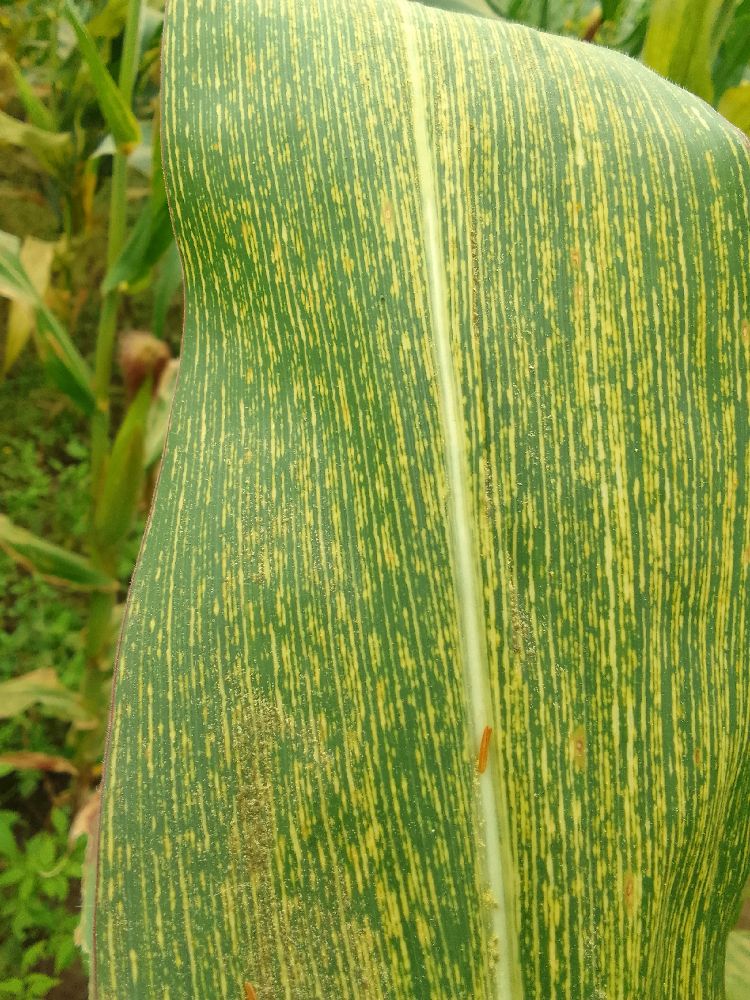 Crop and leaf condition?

maize, maize streak virus
